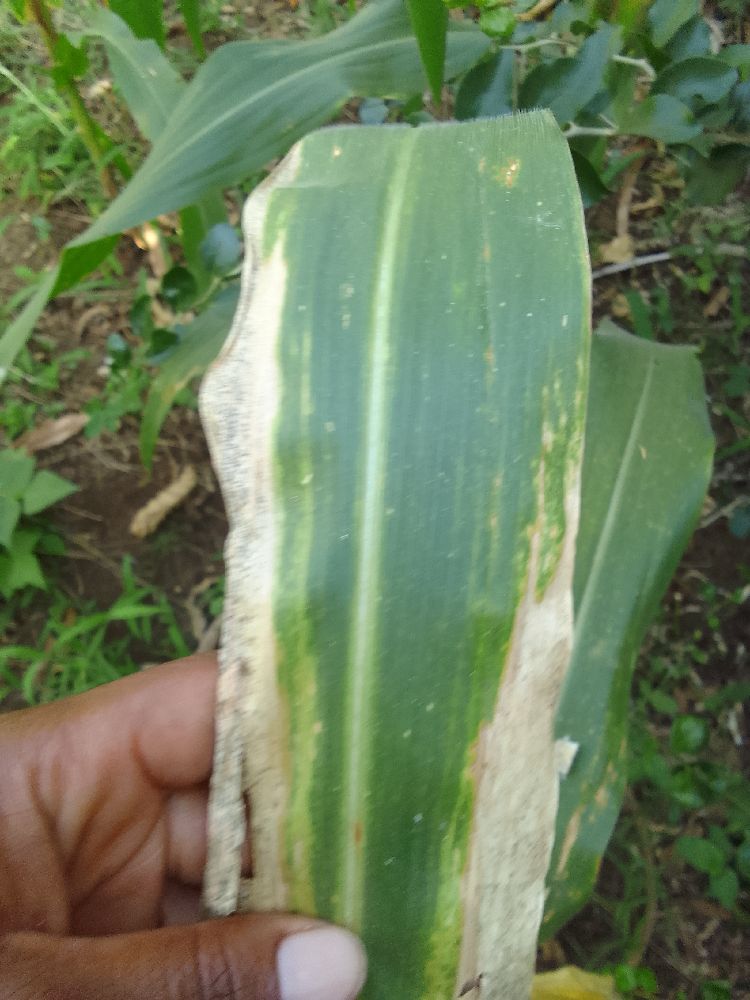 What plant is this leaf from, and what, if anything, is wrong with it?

maize, maize lethal necrosis
